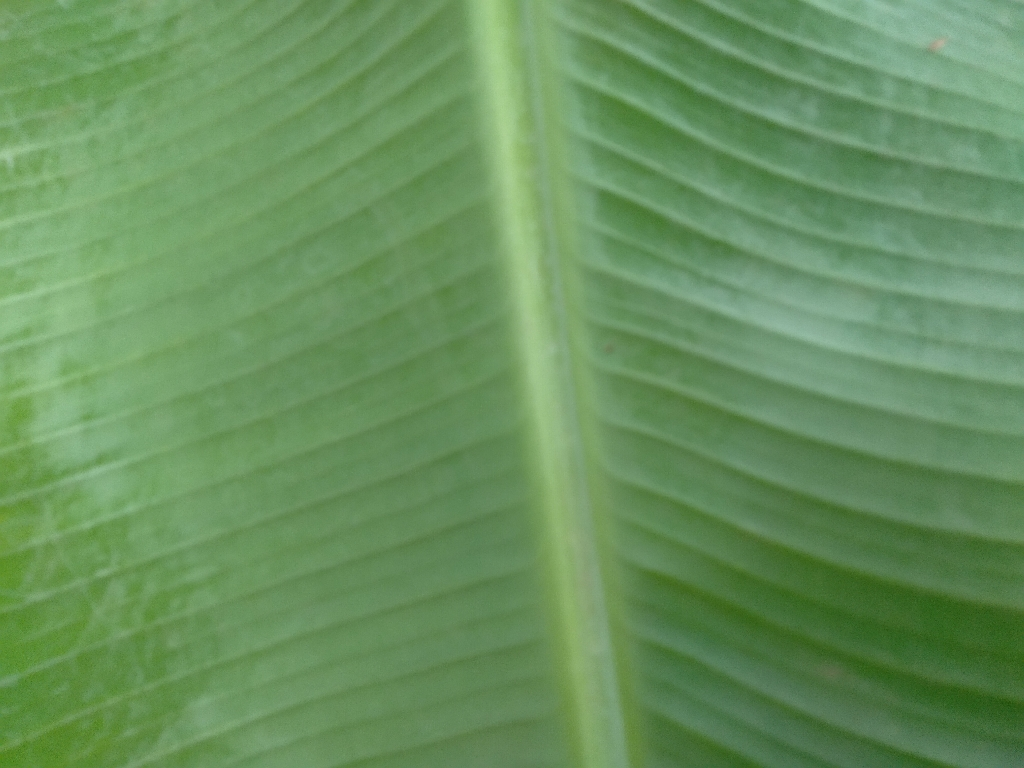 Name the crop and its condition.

banana, healthy
